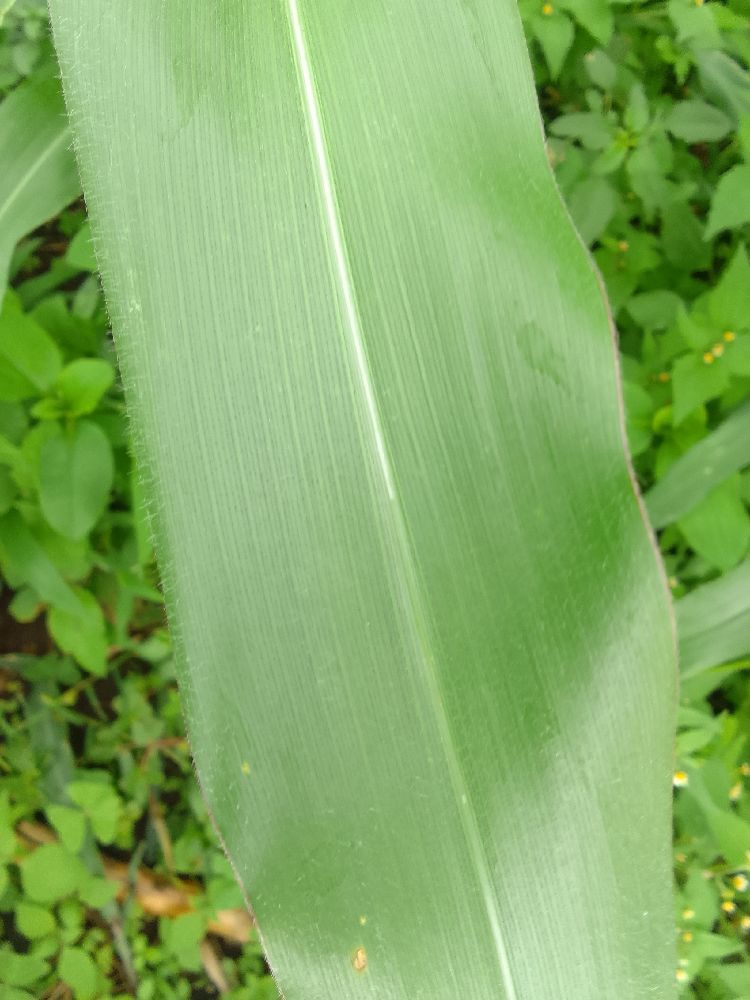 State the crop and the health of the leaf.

maize, healthy
